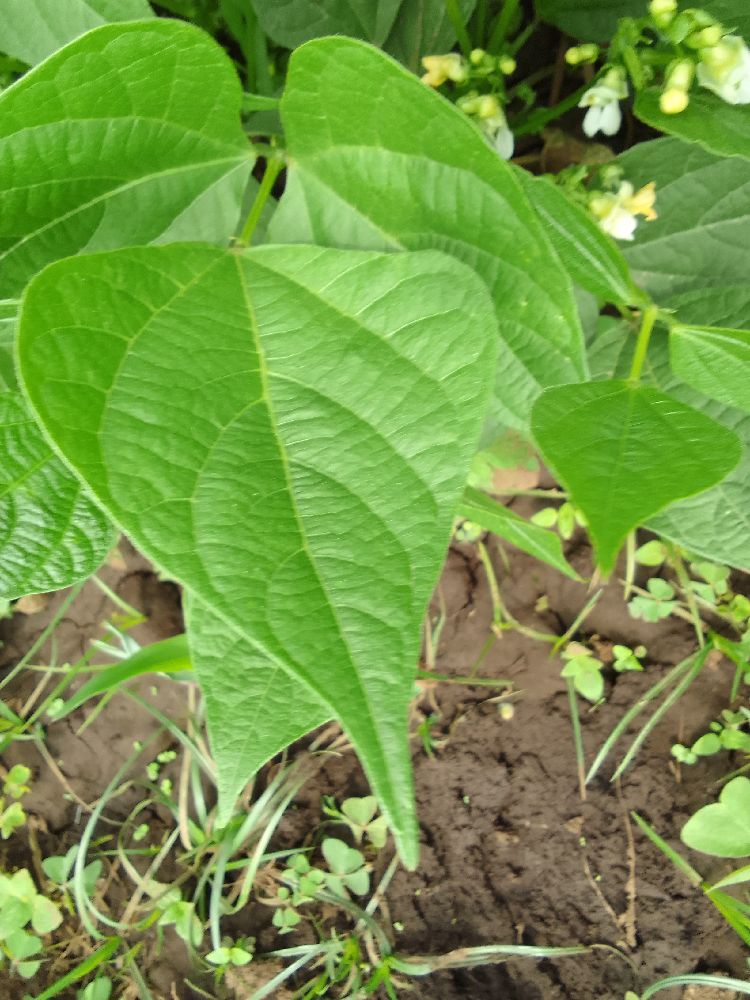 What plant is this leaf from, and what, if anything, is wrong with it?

common bean, healthy
